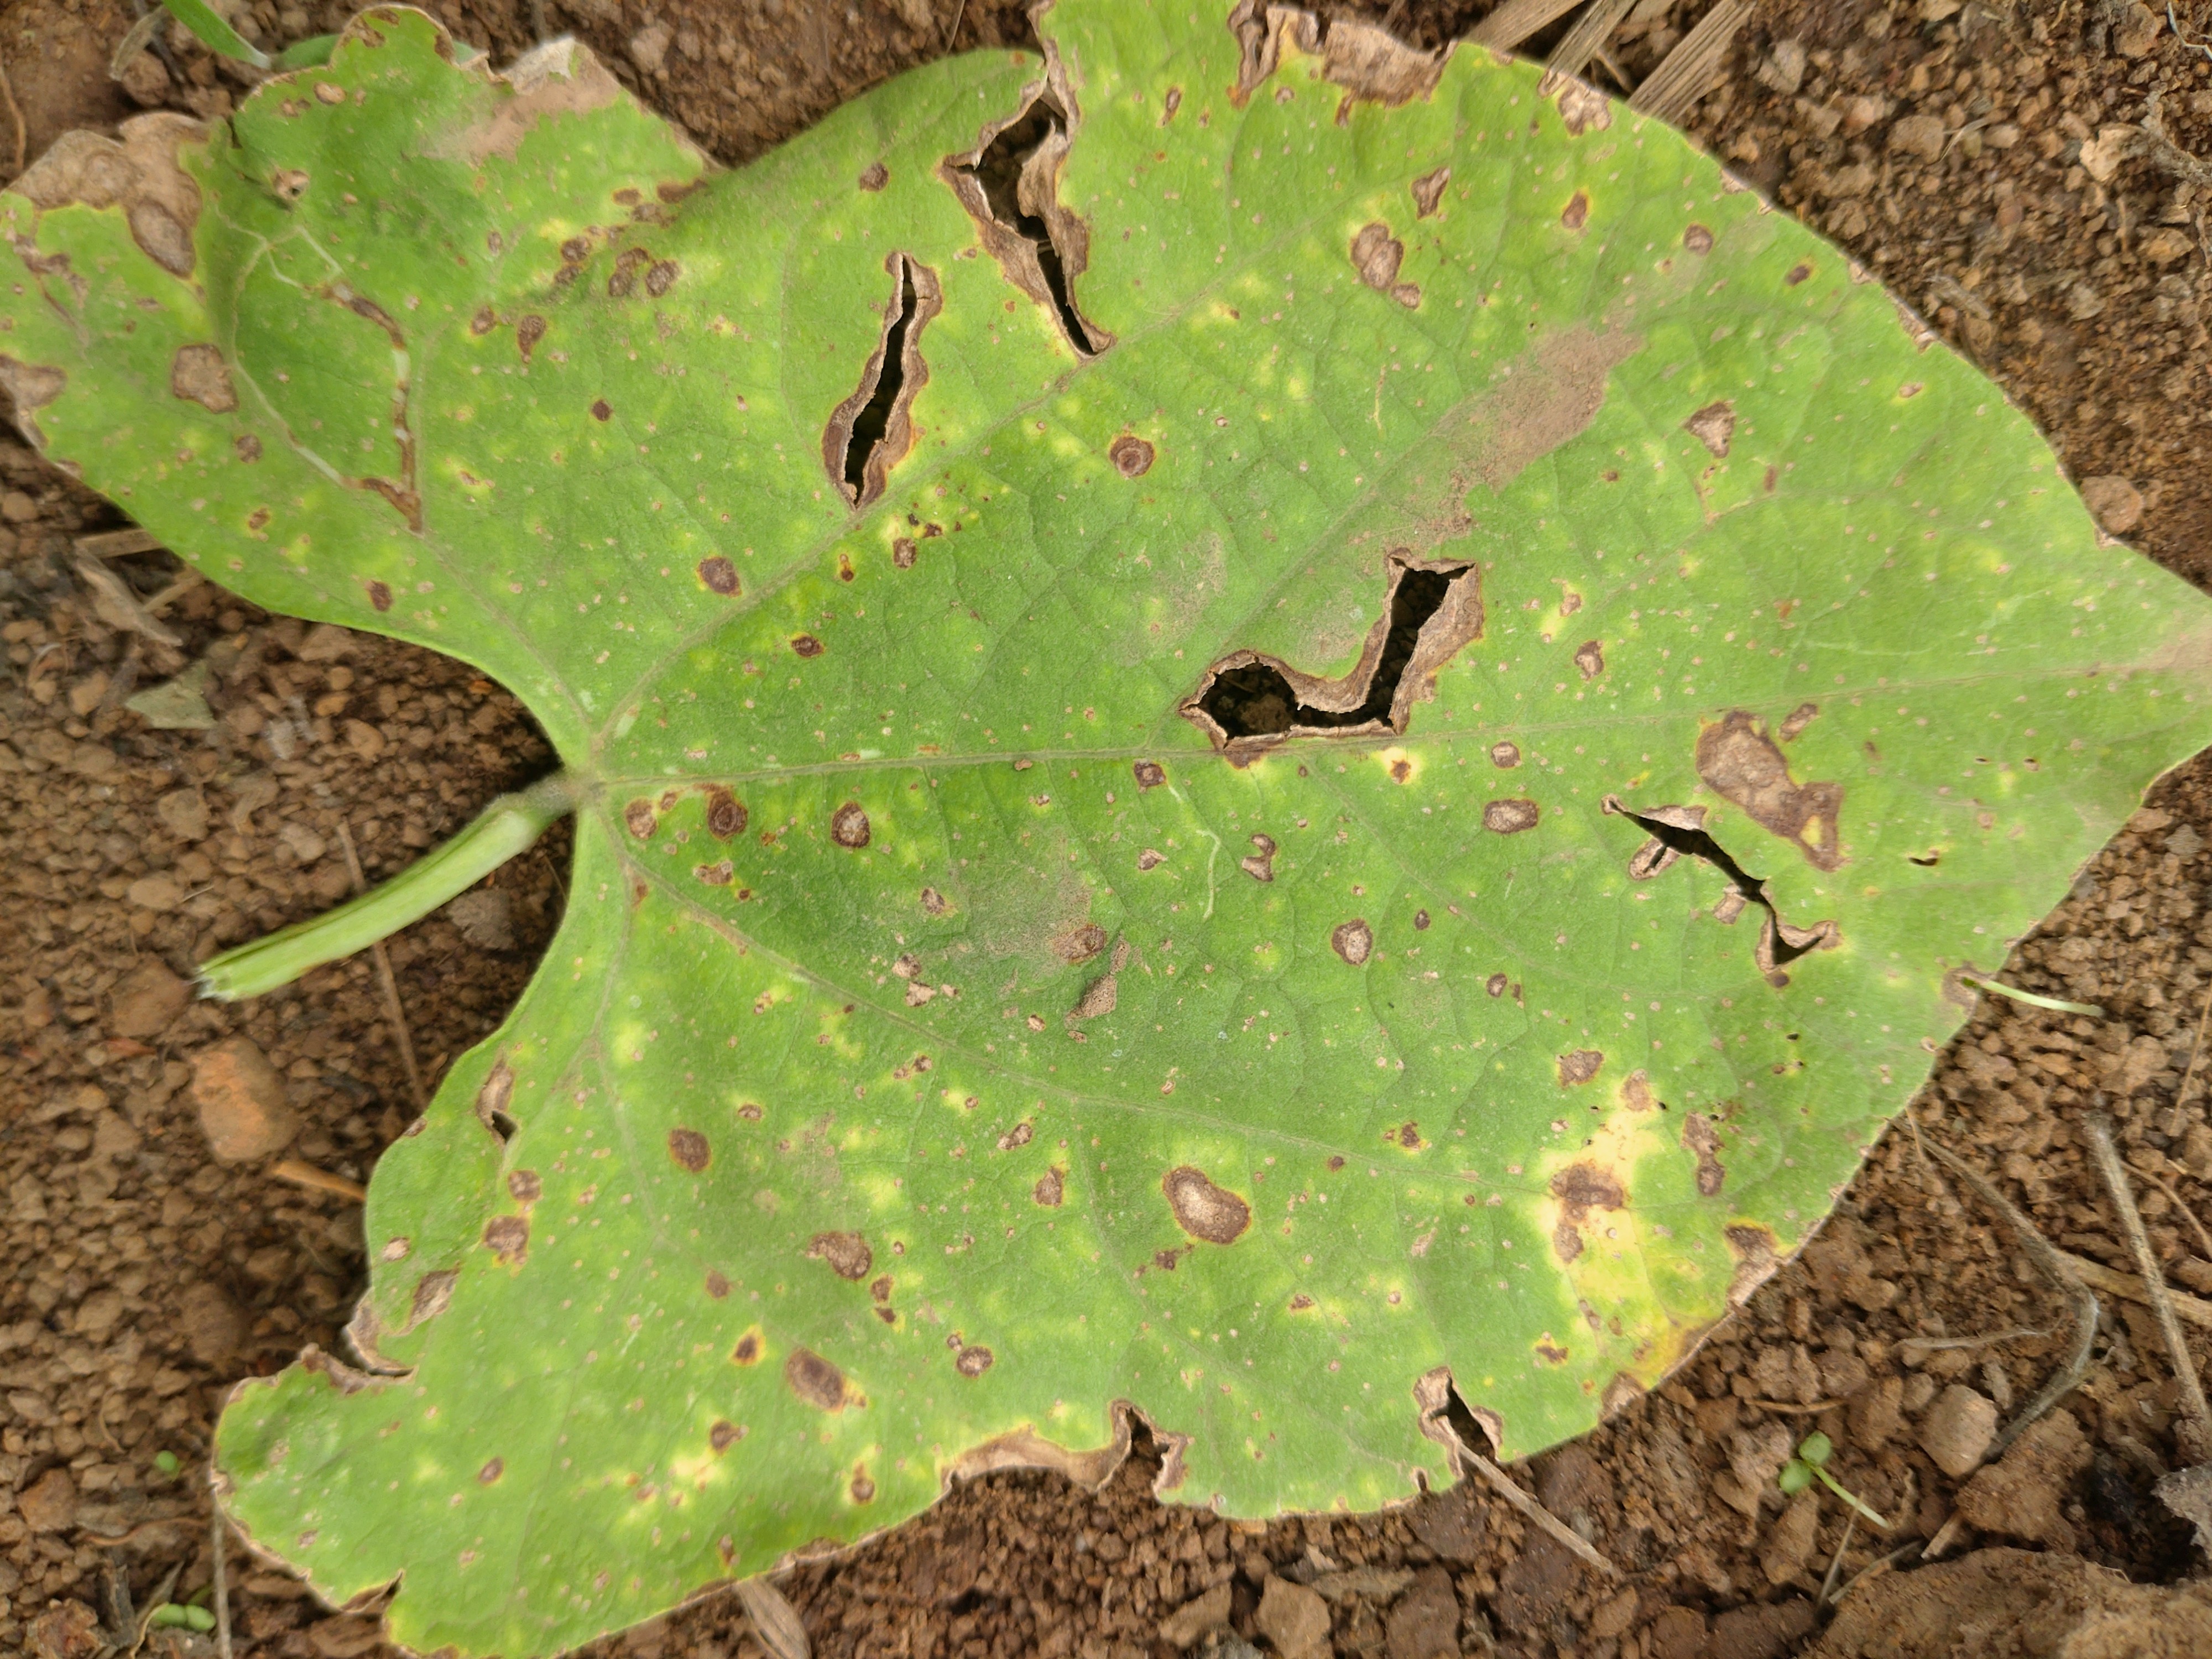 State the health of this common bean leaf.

rust
